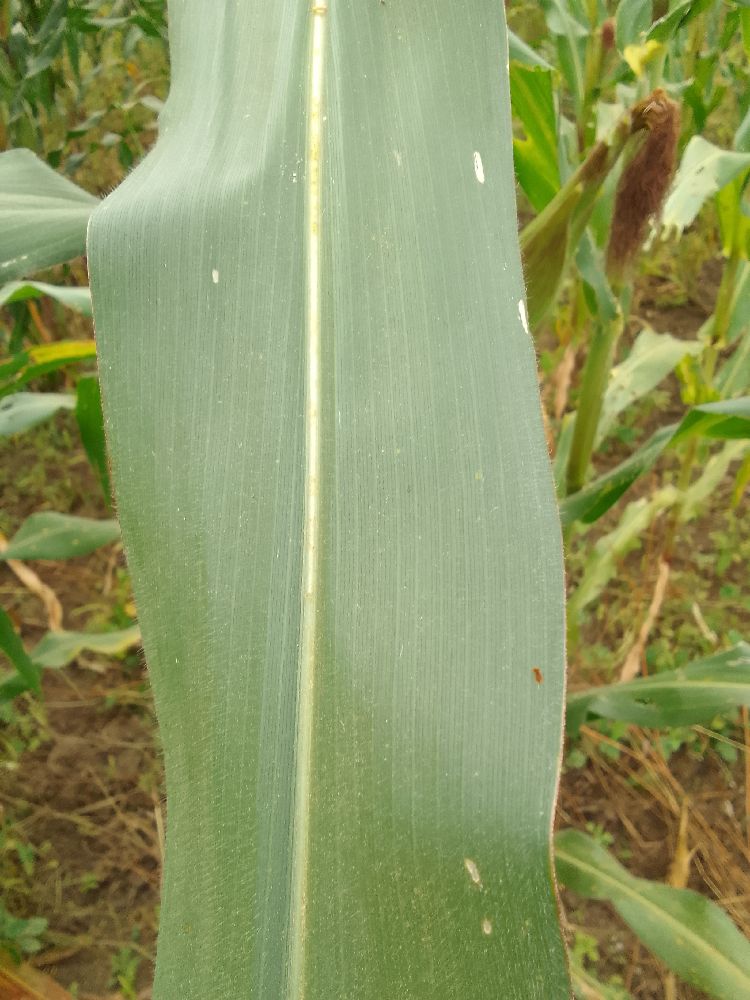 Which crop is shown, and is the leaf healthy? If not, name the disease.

maize, healthy
